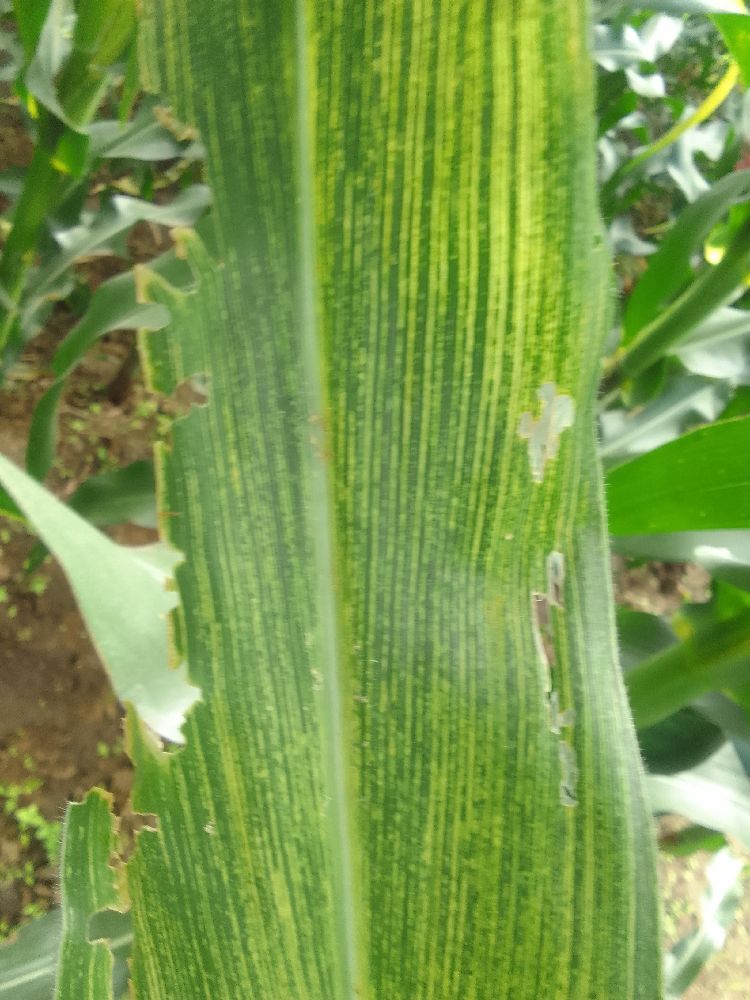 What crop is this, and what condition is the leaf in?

maize, maize streak virus
